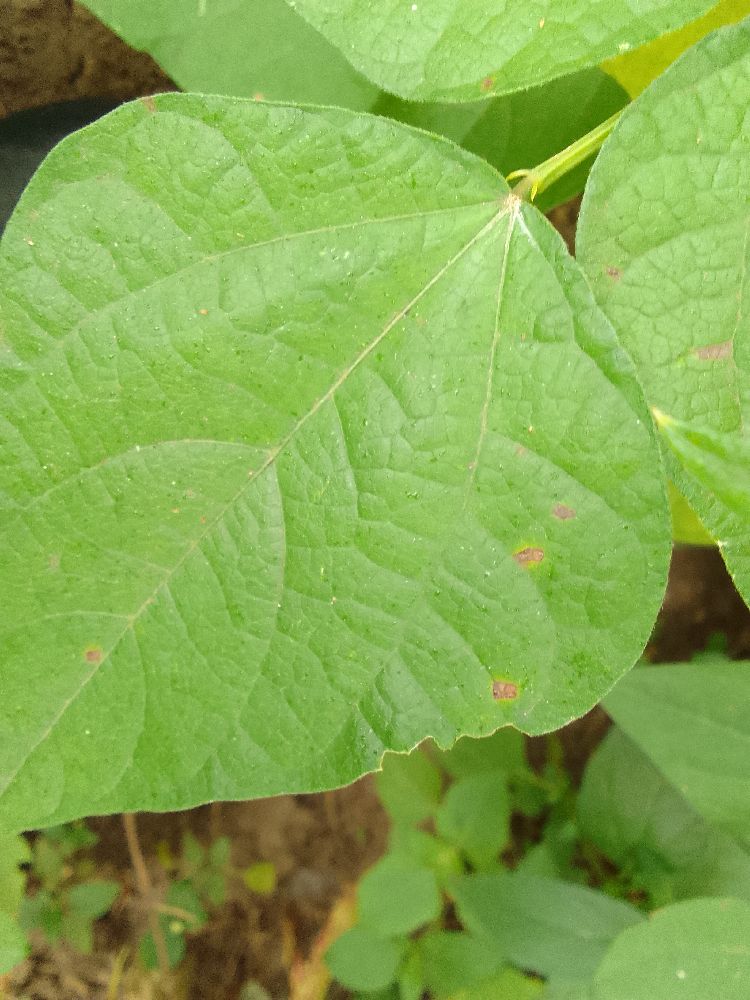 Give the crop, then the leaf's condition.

common bean, healthy
